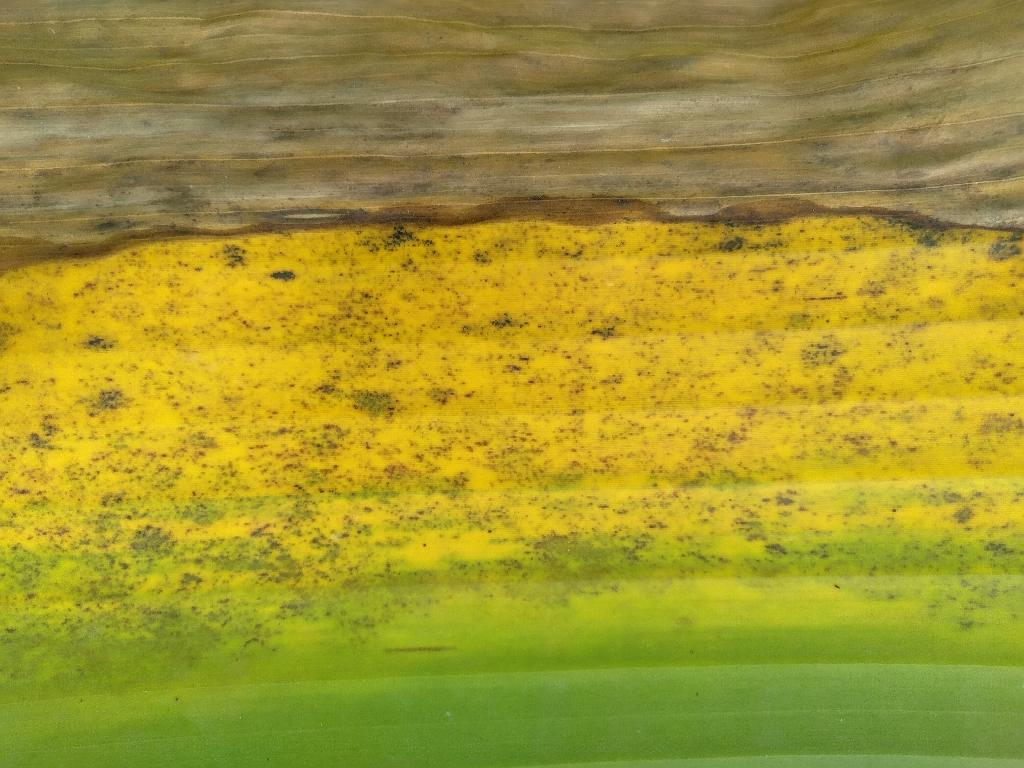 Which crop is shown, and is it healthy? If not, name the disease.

banana, black sigatoka
